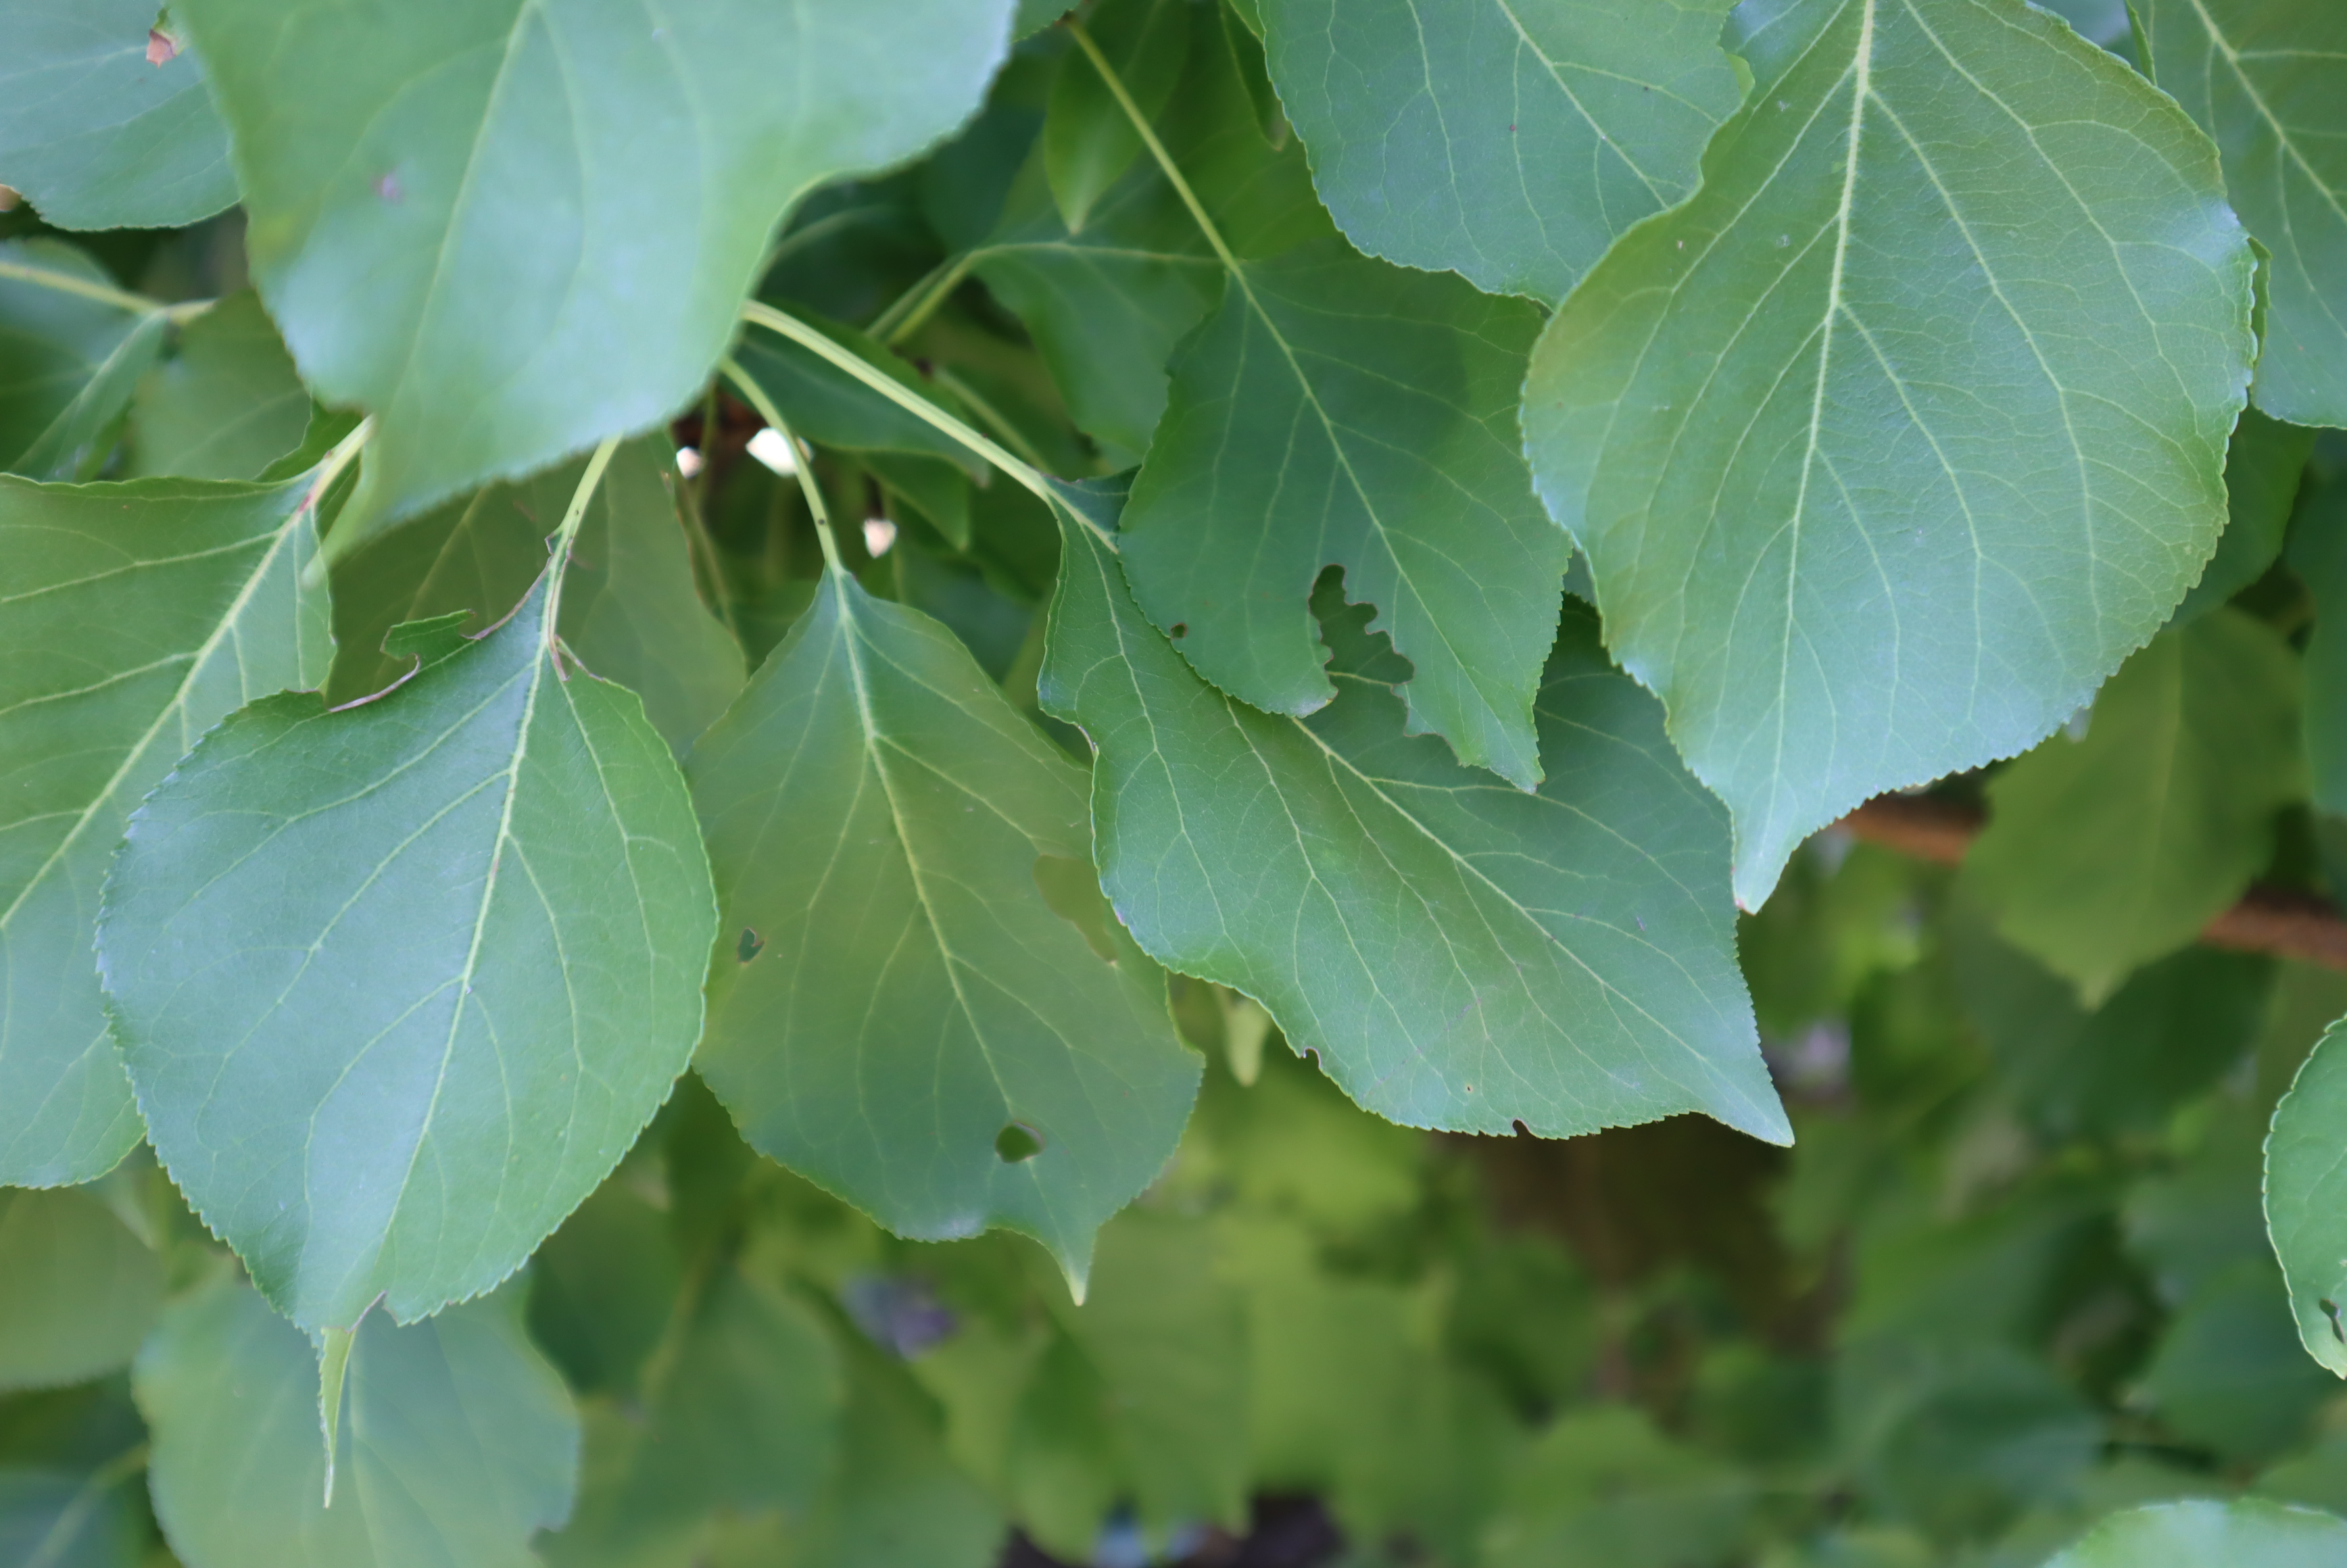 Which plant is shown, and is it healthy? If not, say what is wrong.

apricot, shot hole disease
